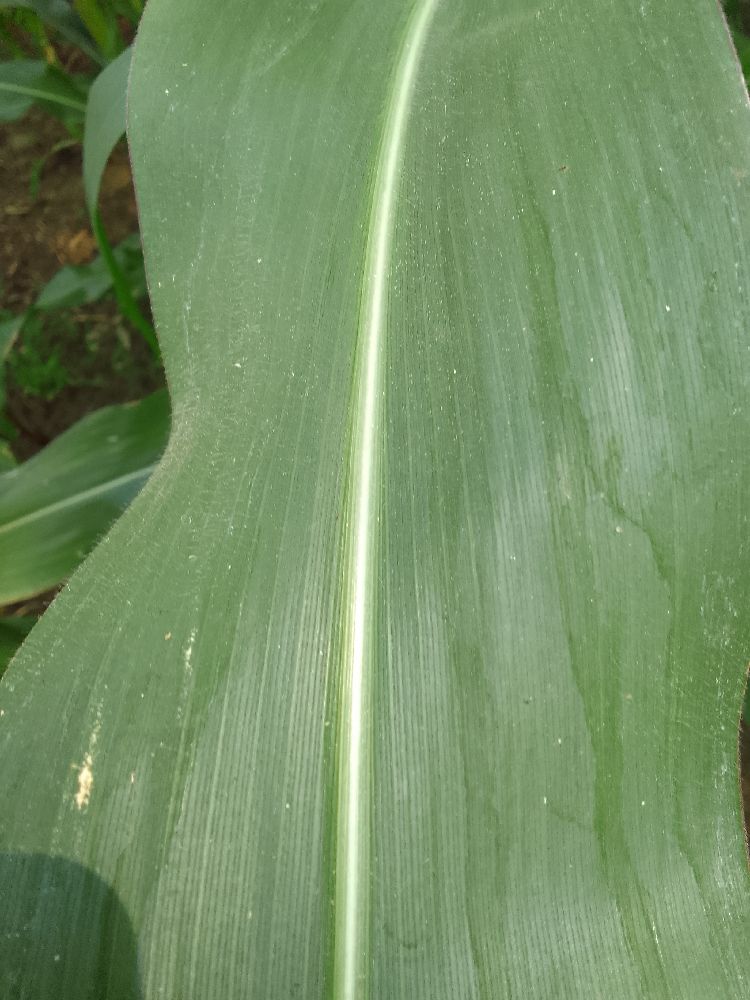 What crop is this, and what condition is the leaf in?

maize, healthy
